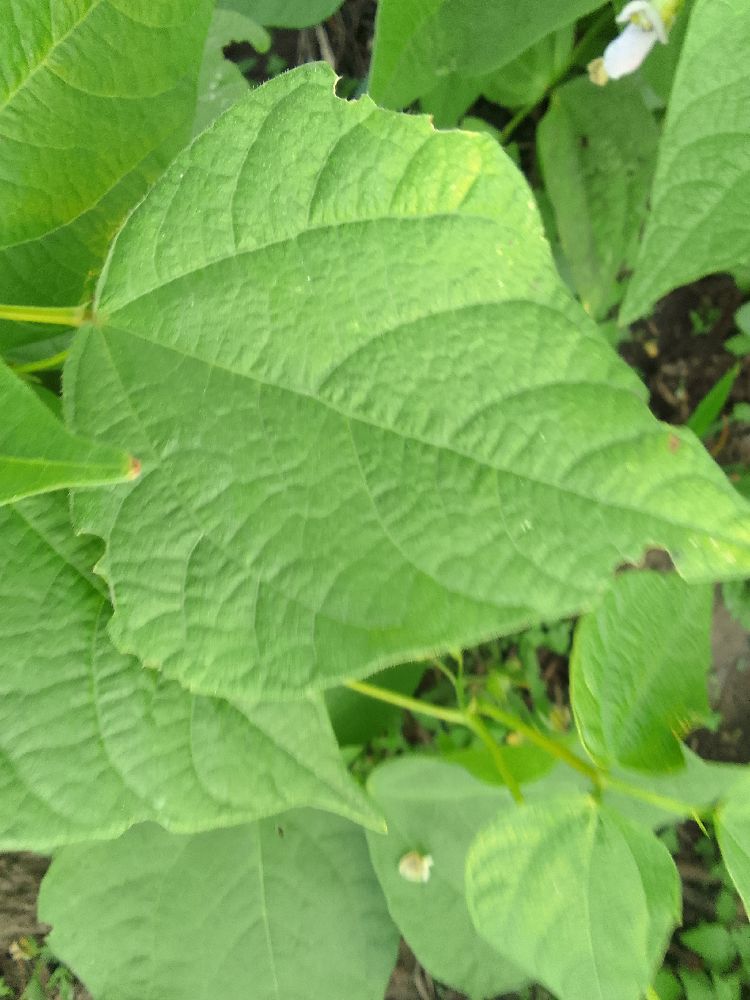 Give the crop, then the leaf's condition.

common bean, healthy
